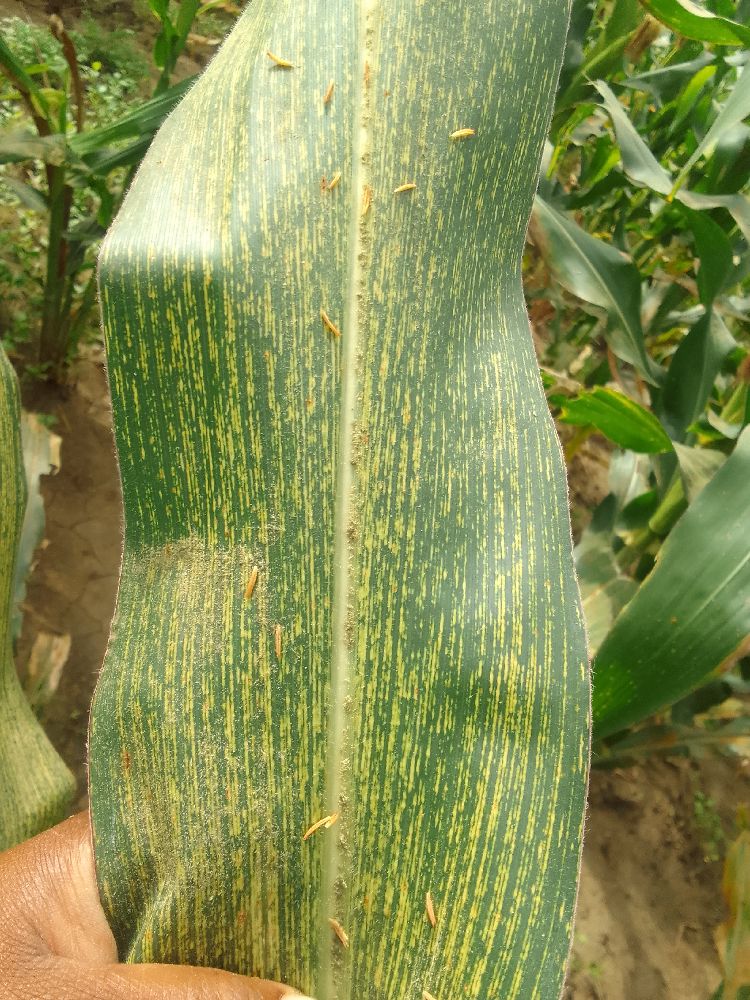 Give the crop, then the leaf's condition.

maize, maize streak virus
